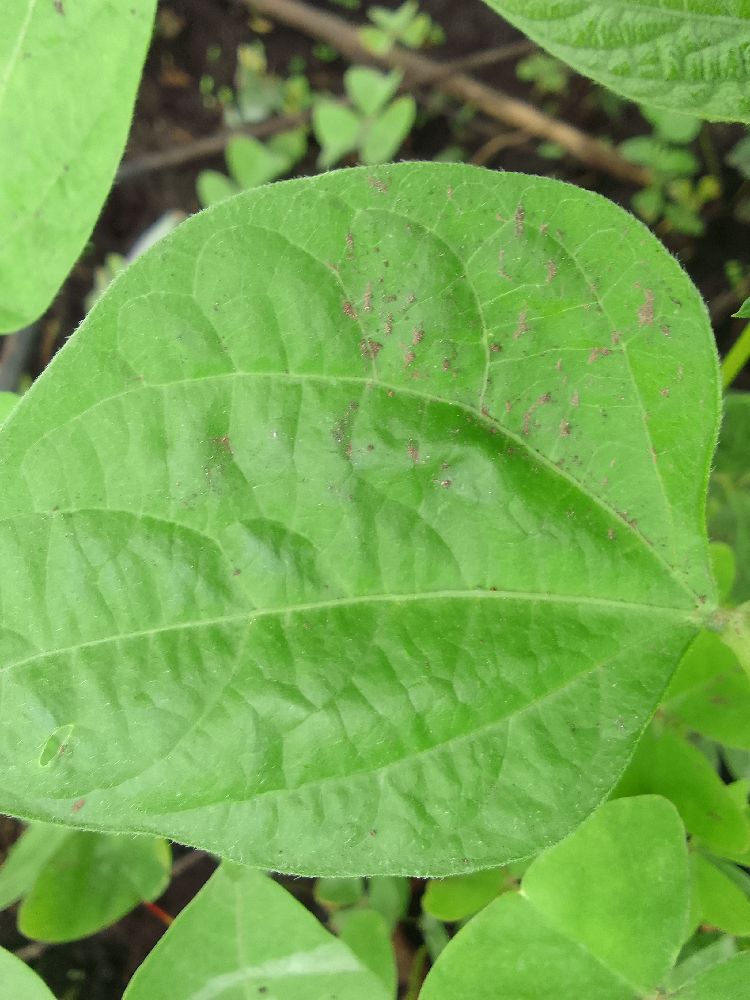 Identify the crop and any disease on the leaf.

common bean, healthy
